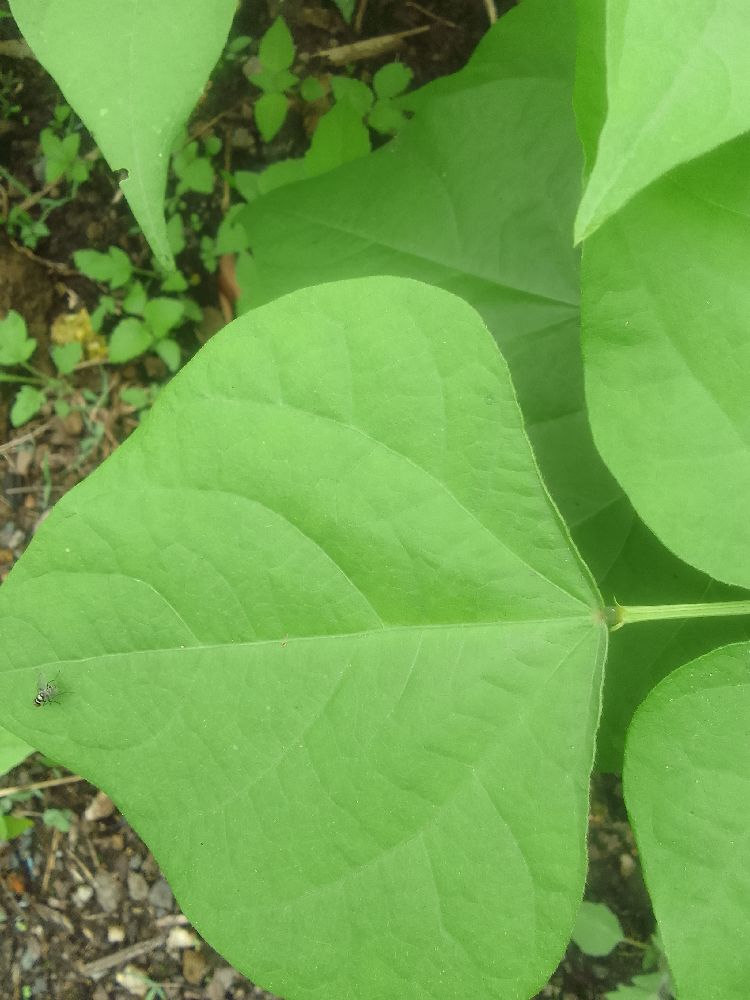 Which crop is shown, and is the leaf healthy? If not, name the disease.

common bean, healthy
